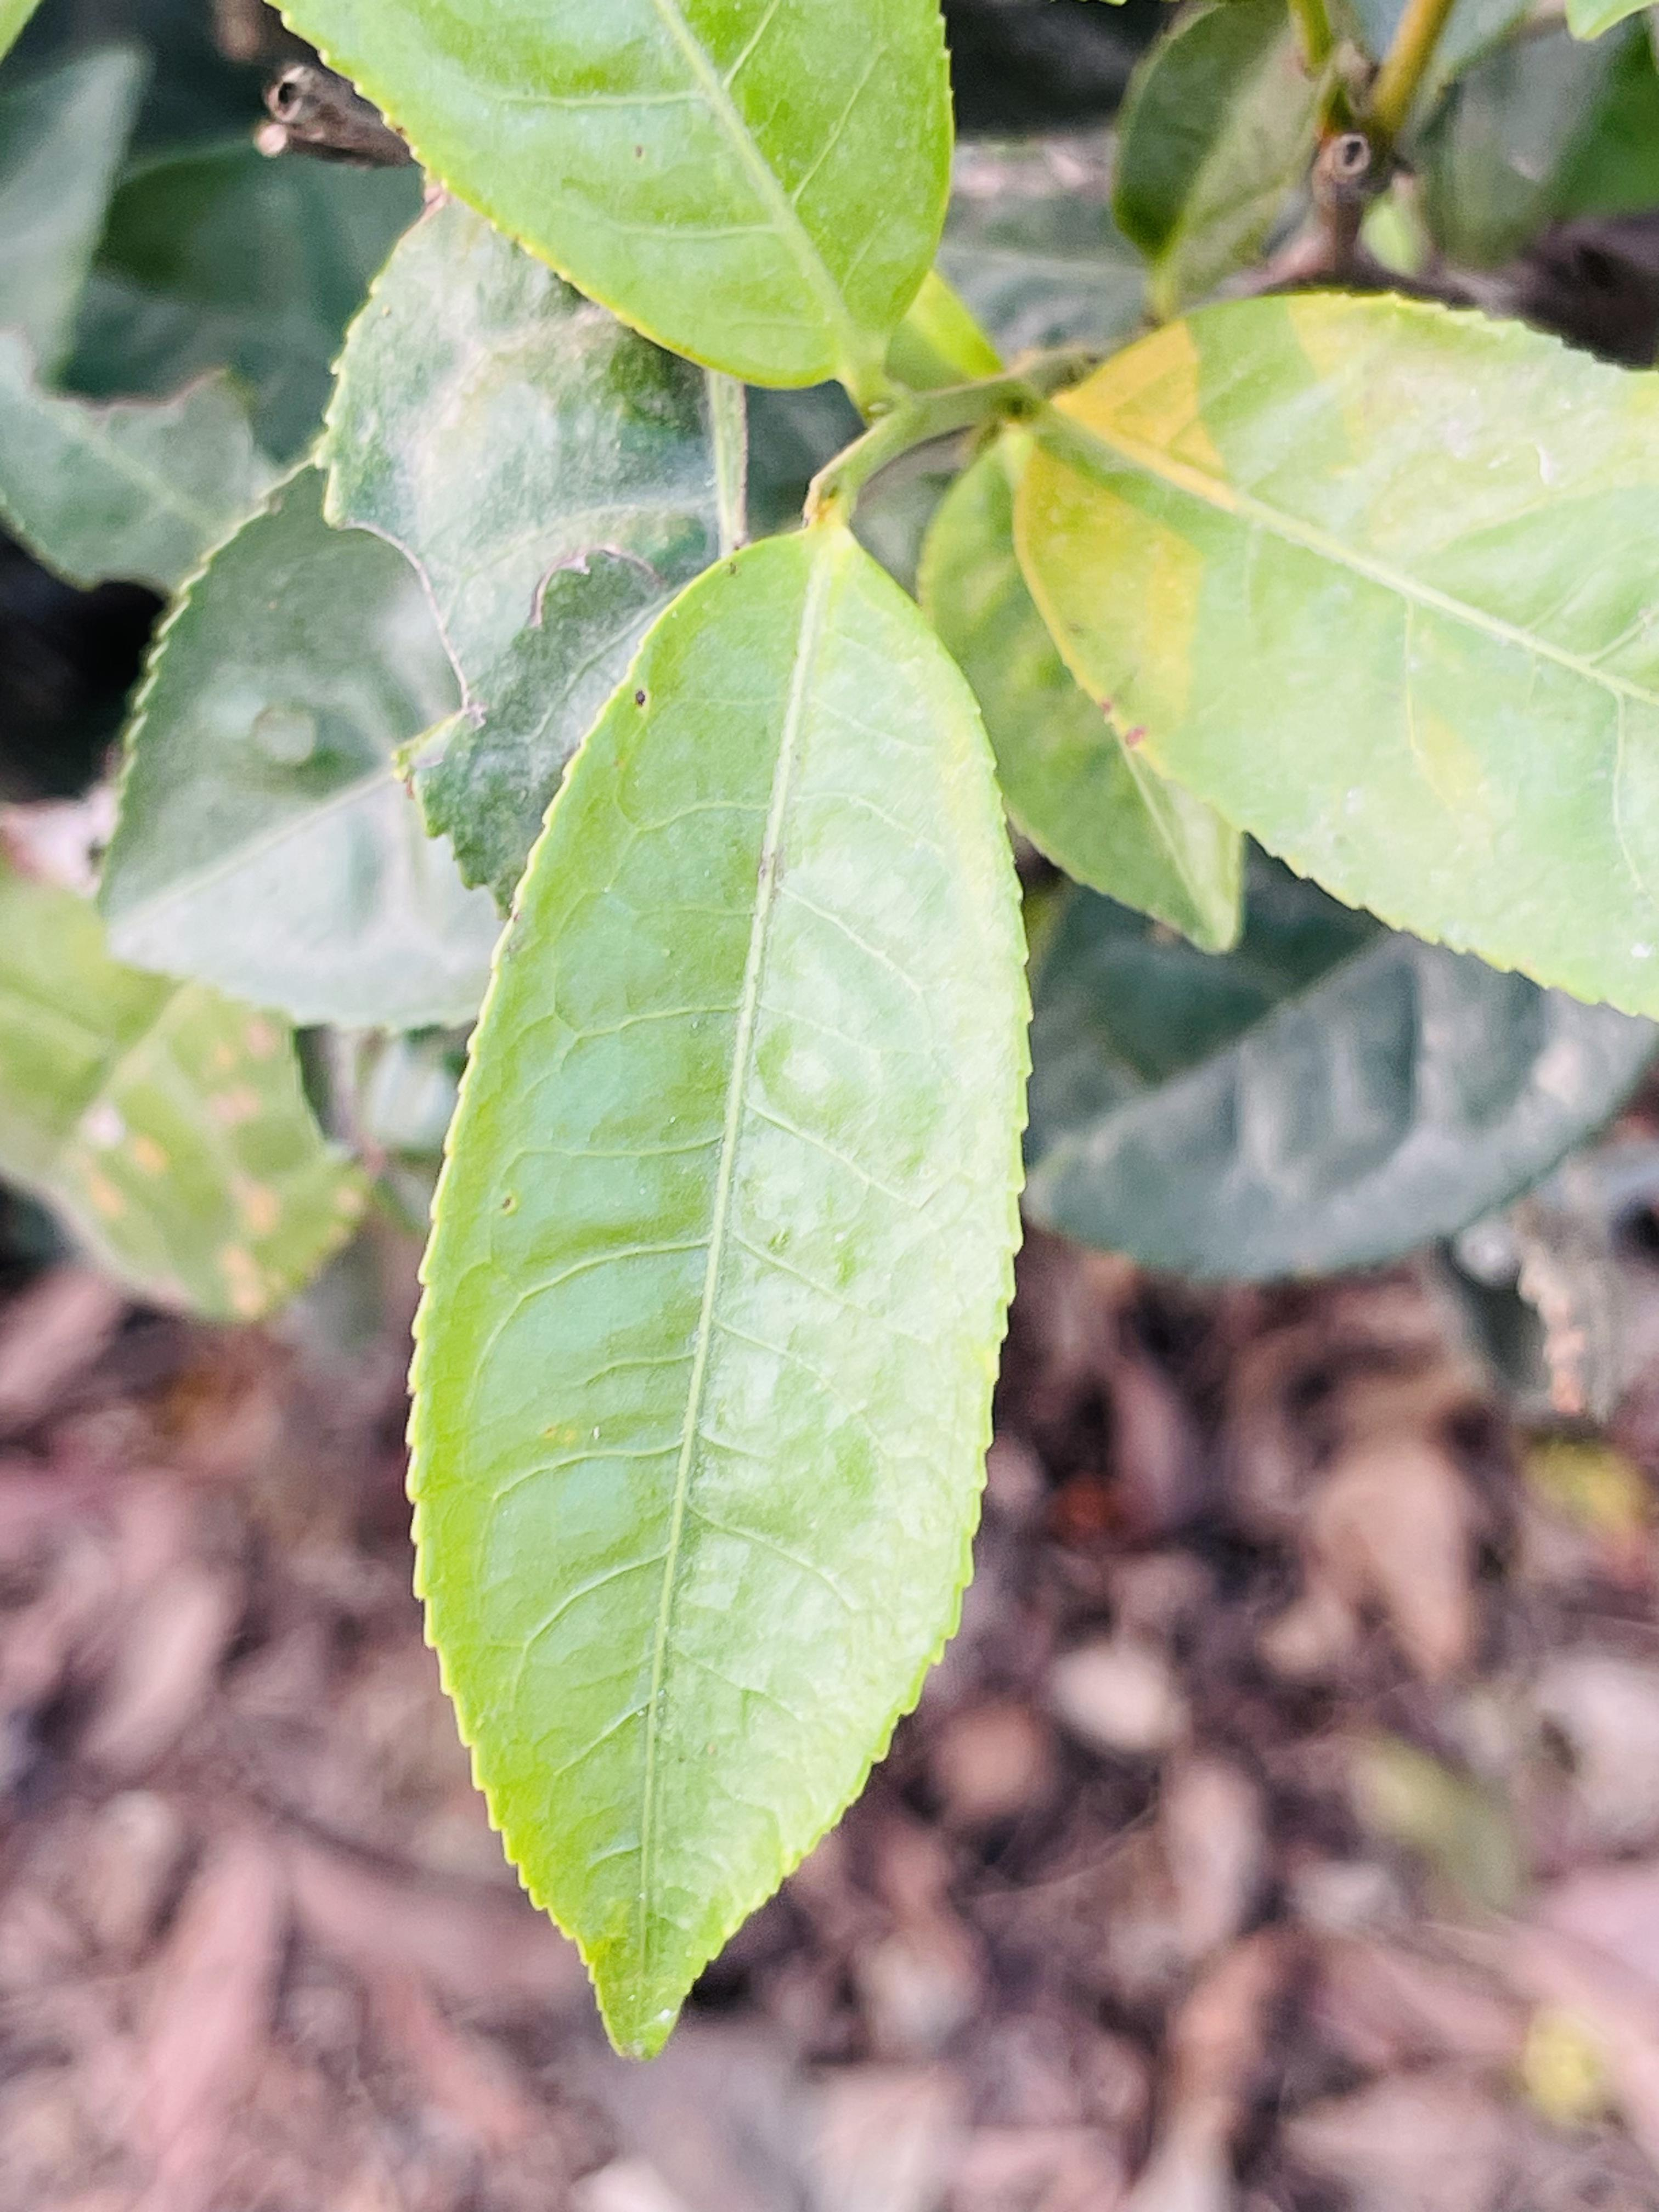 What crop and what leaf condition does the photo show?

tea, healthy leaf
